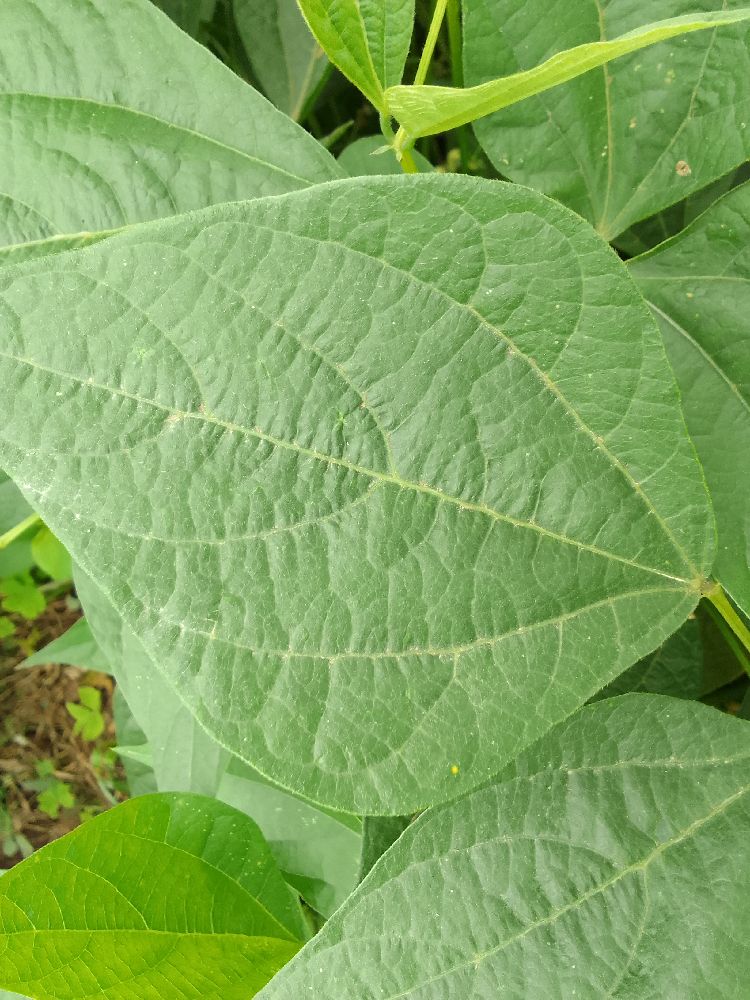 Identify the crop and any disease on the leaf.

common bean, healthy
